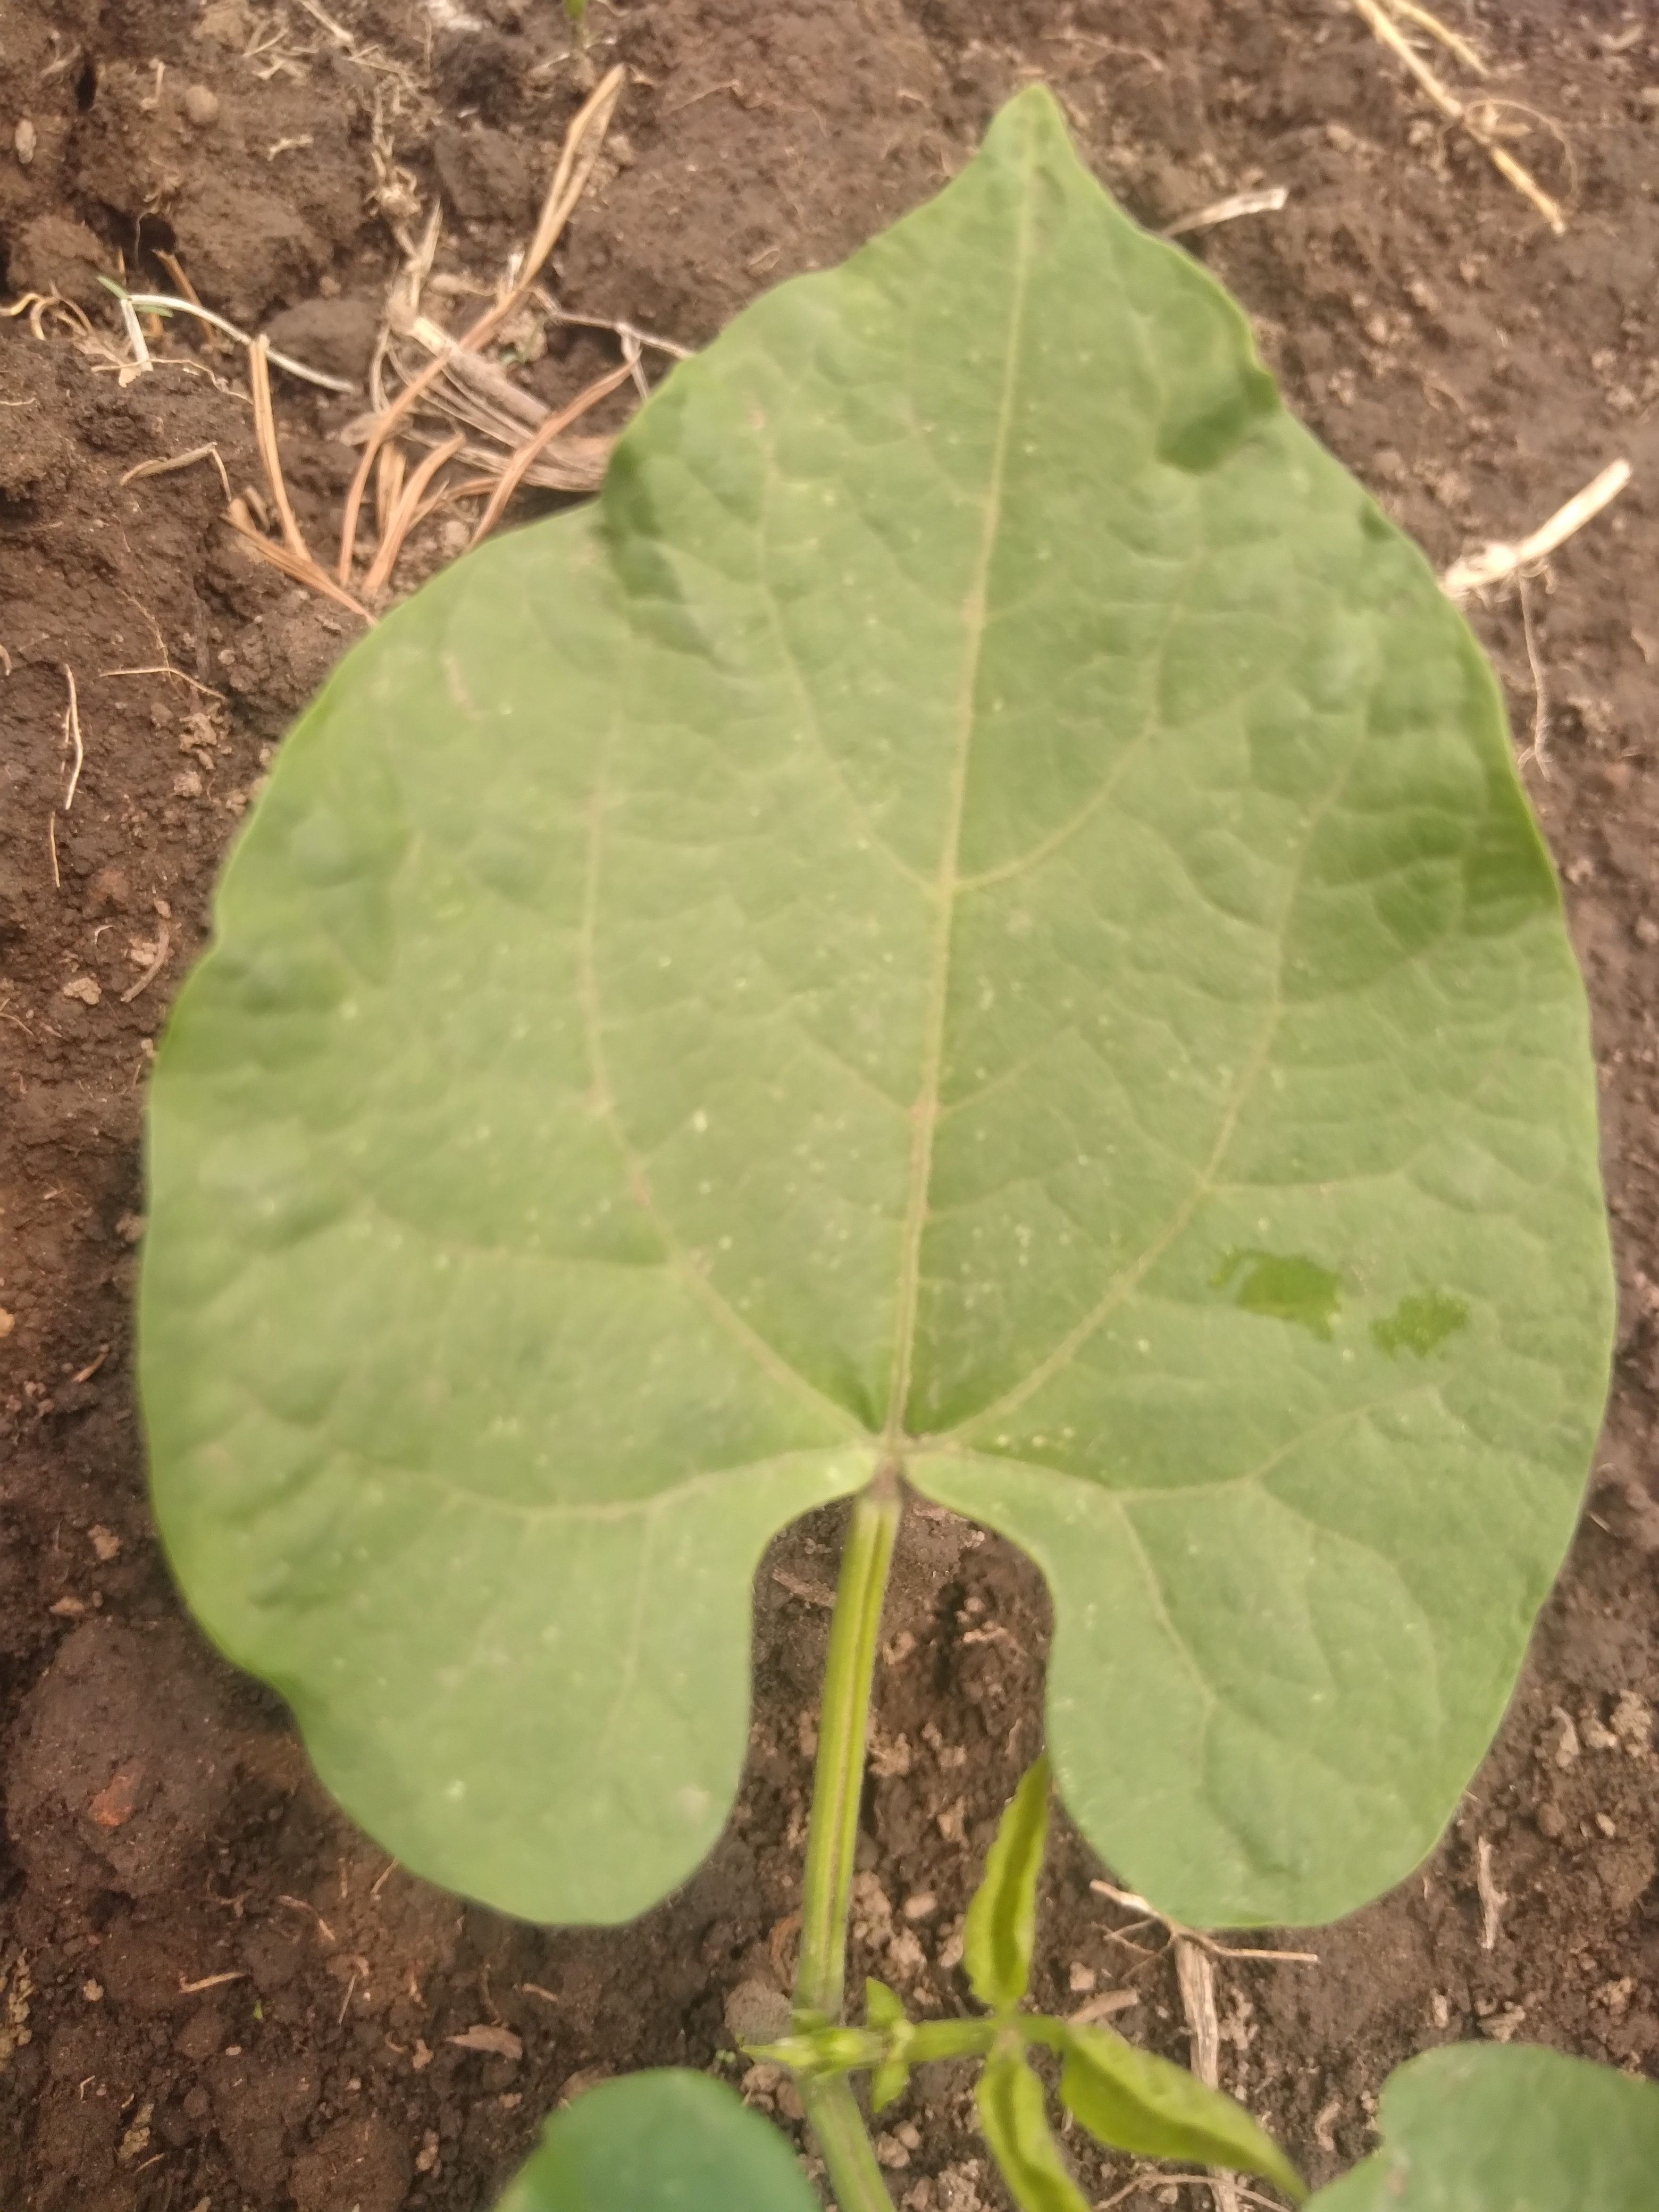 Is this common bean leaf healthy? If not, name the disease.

healthy
